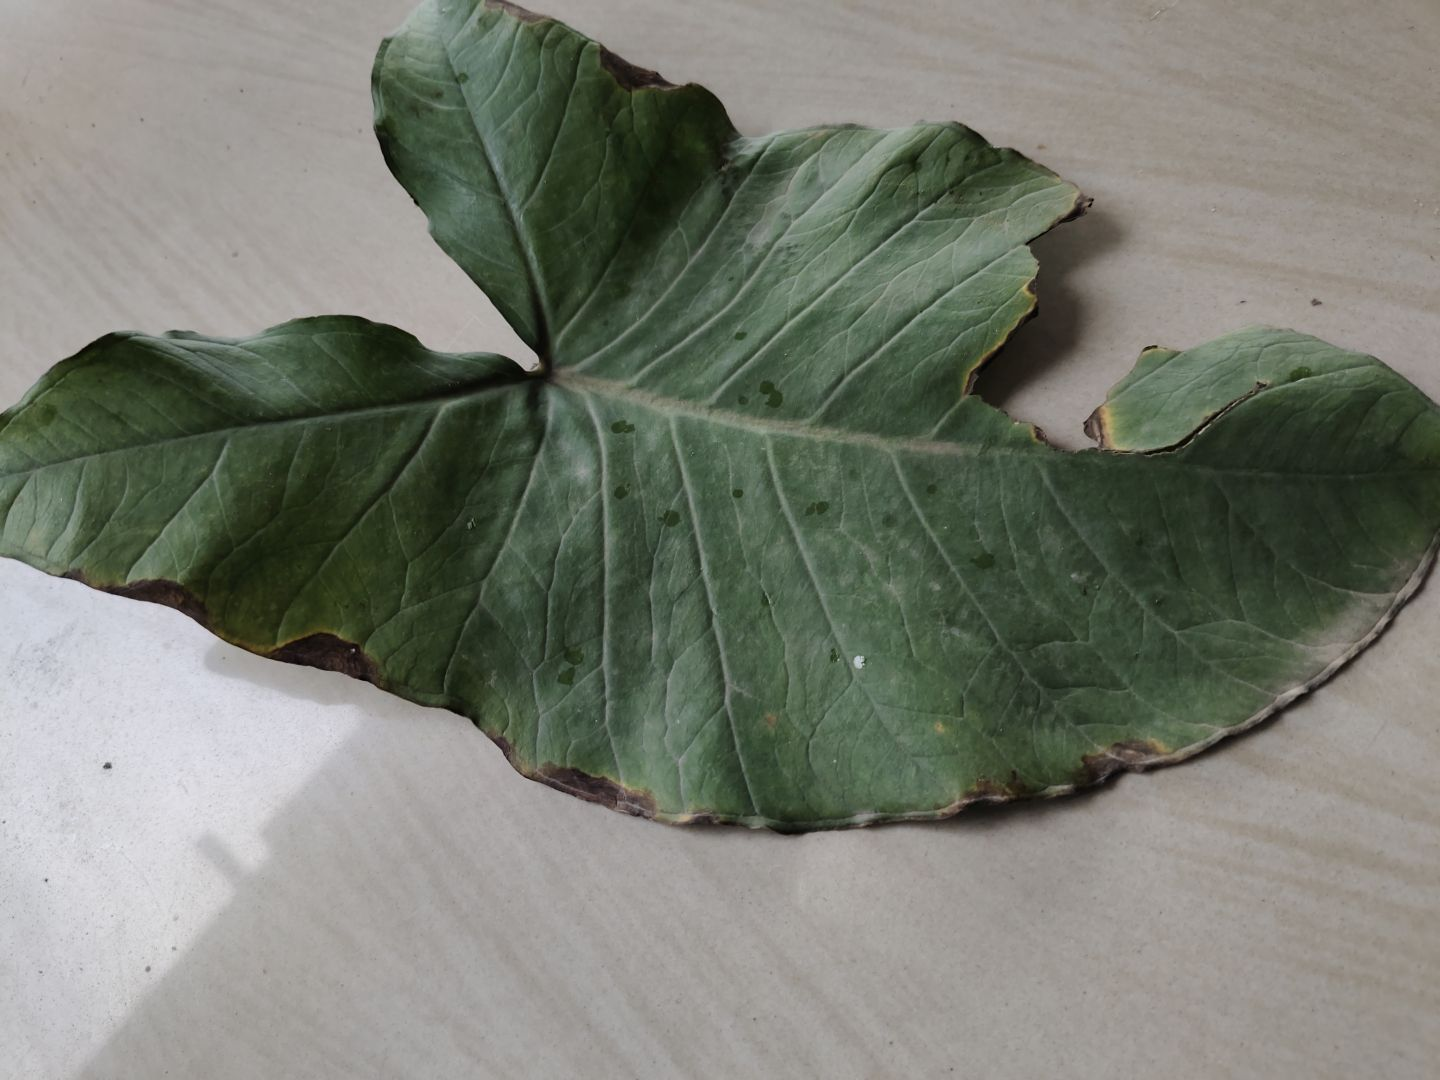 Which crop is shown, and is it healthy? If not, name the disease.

taro, leaf blight
